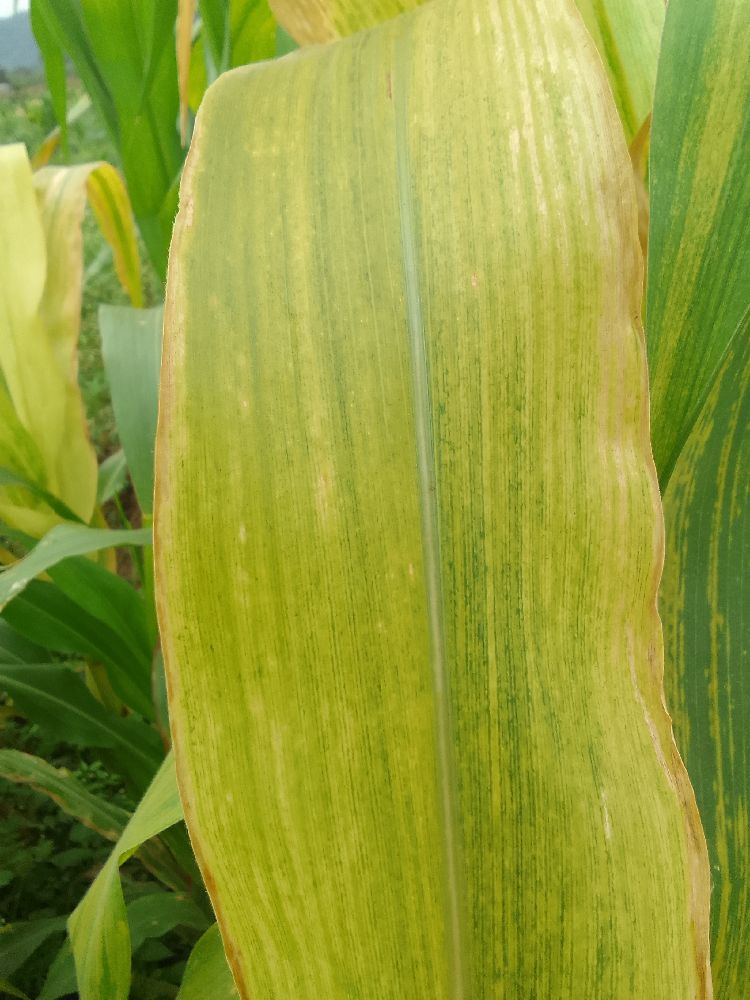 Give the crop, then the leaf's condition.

maize, maize lethal necrosis
